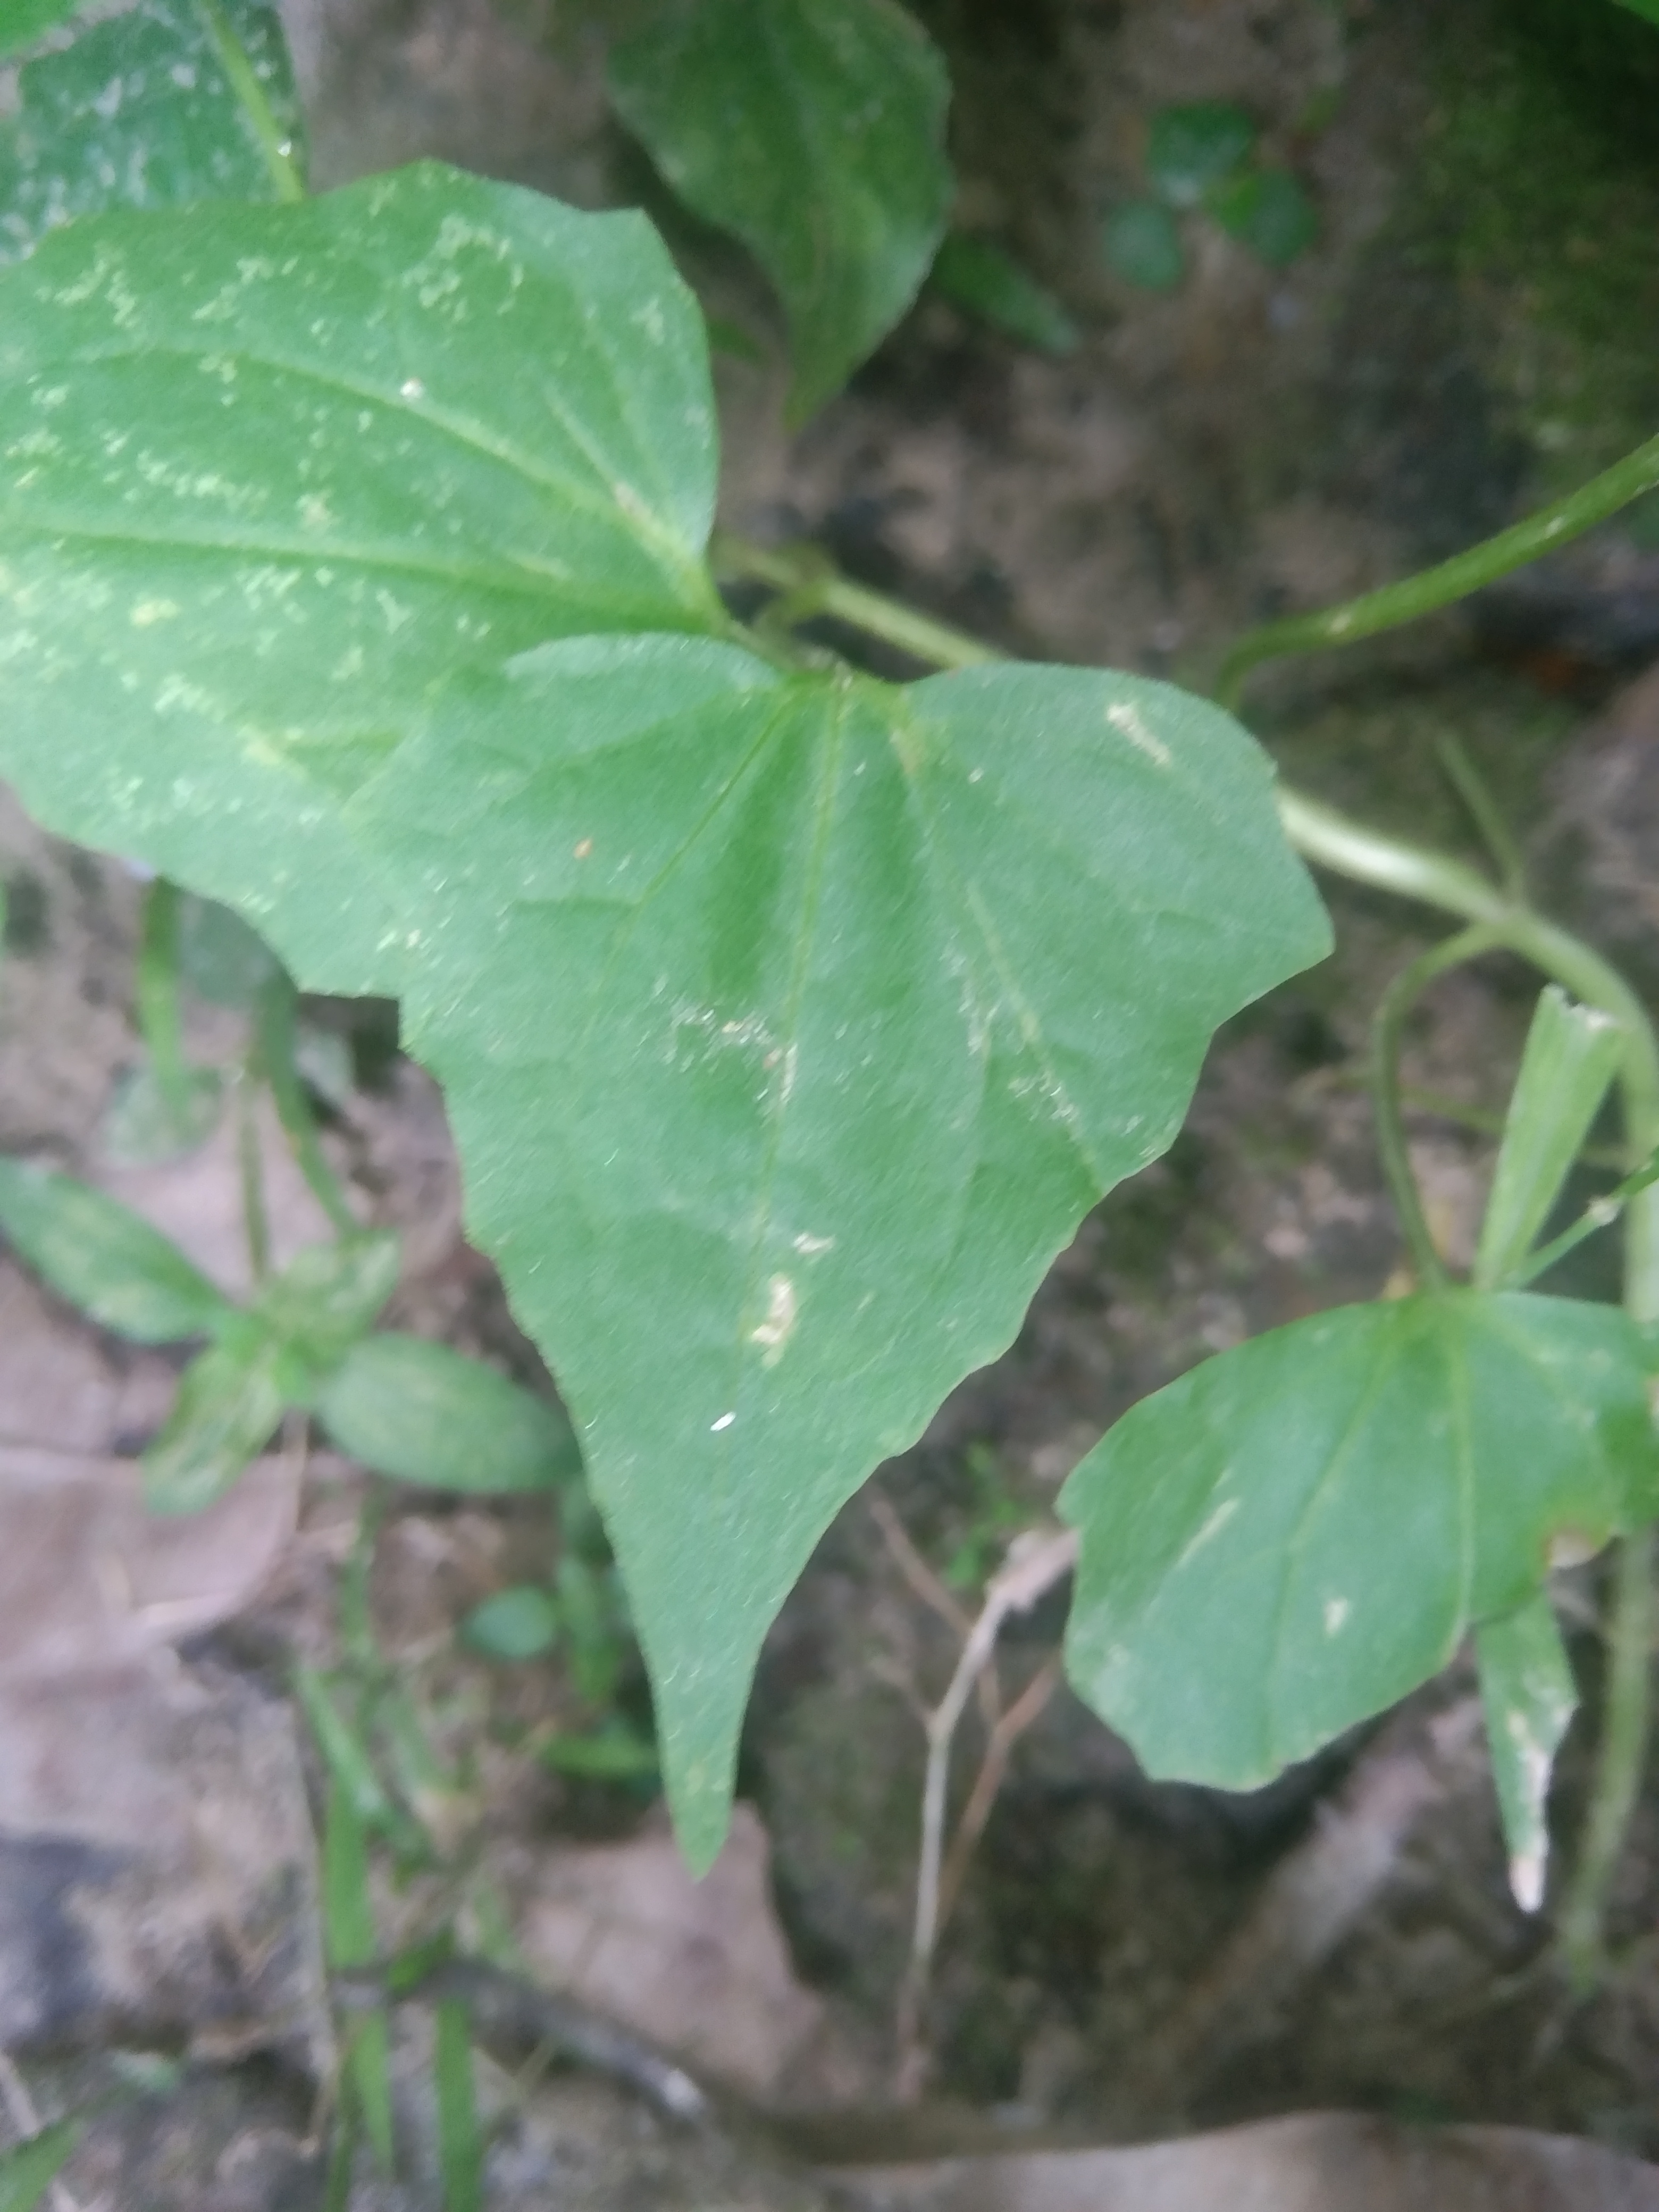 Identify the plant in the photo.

bitter vine
